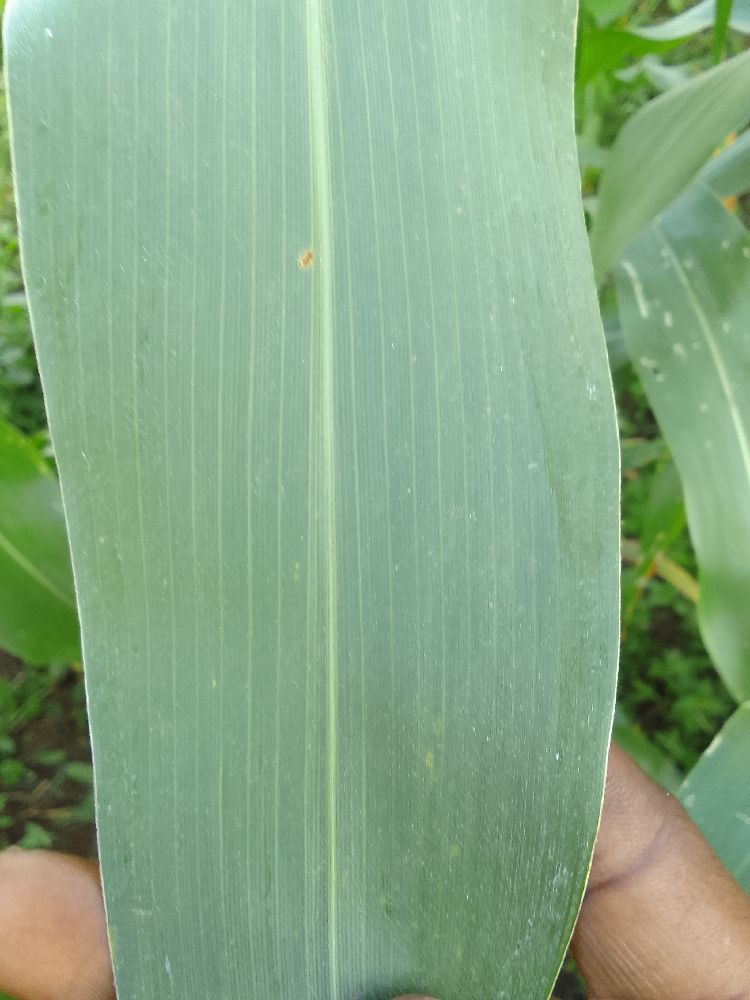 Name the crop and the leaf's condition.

maize, healthy
